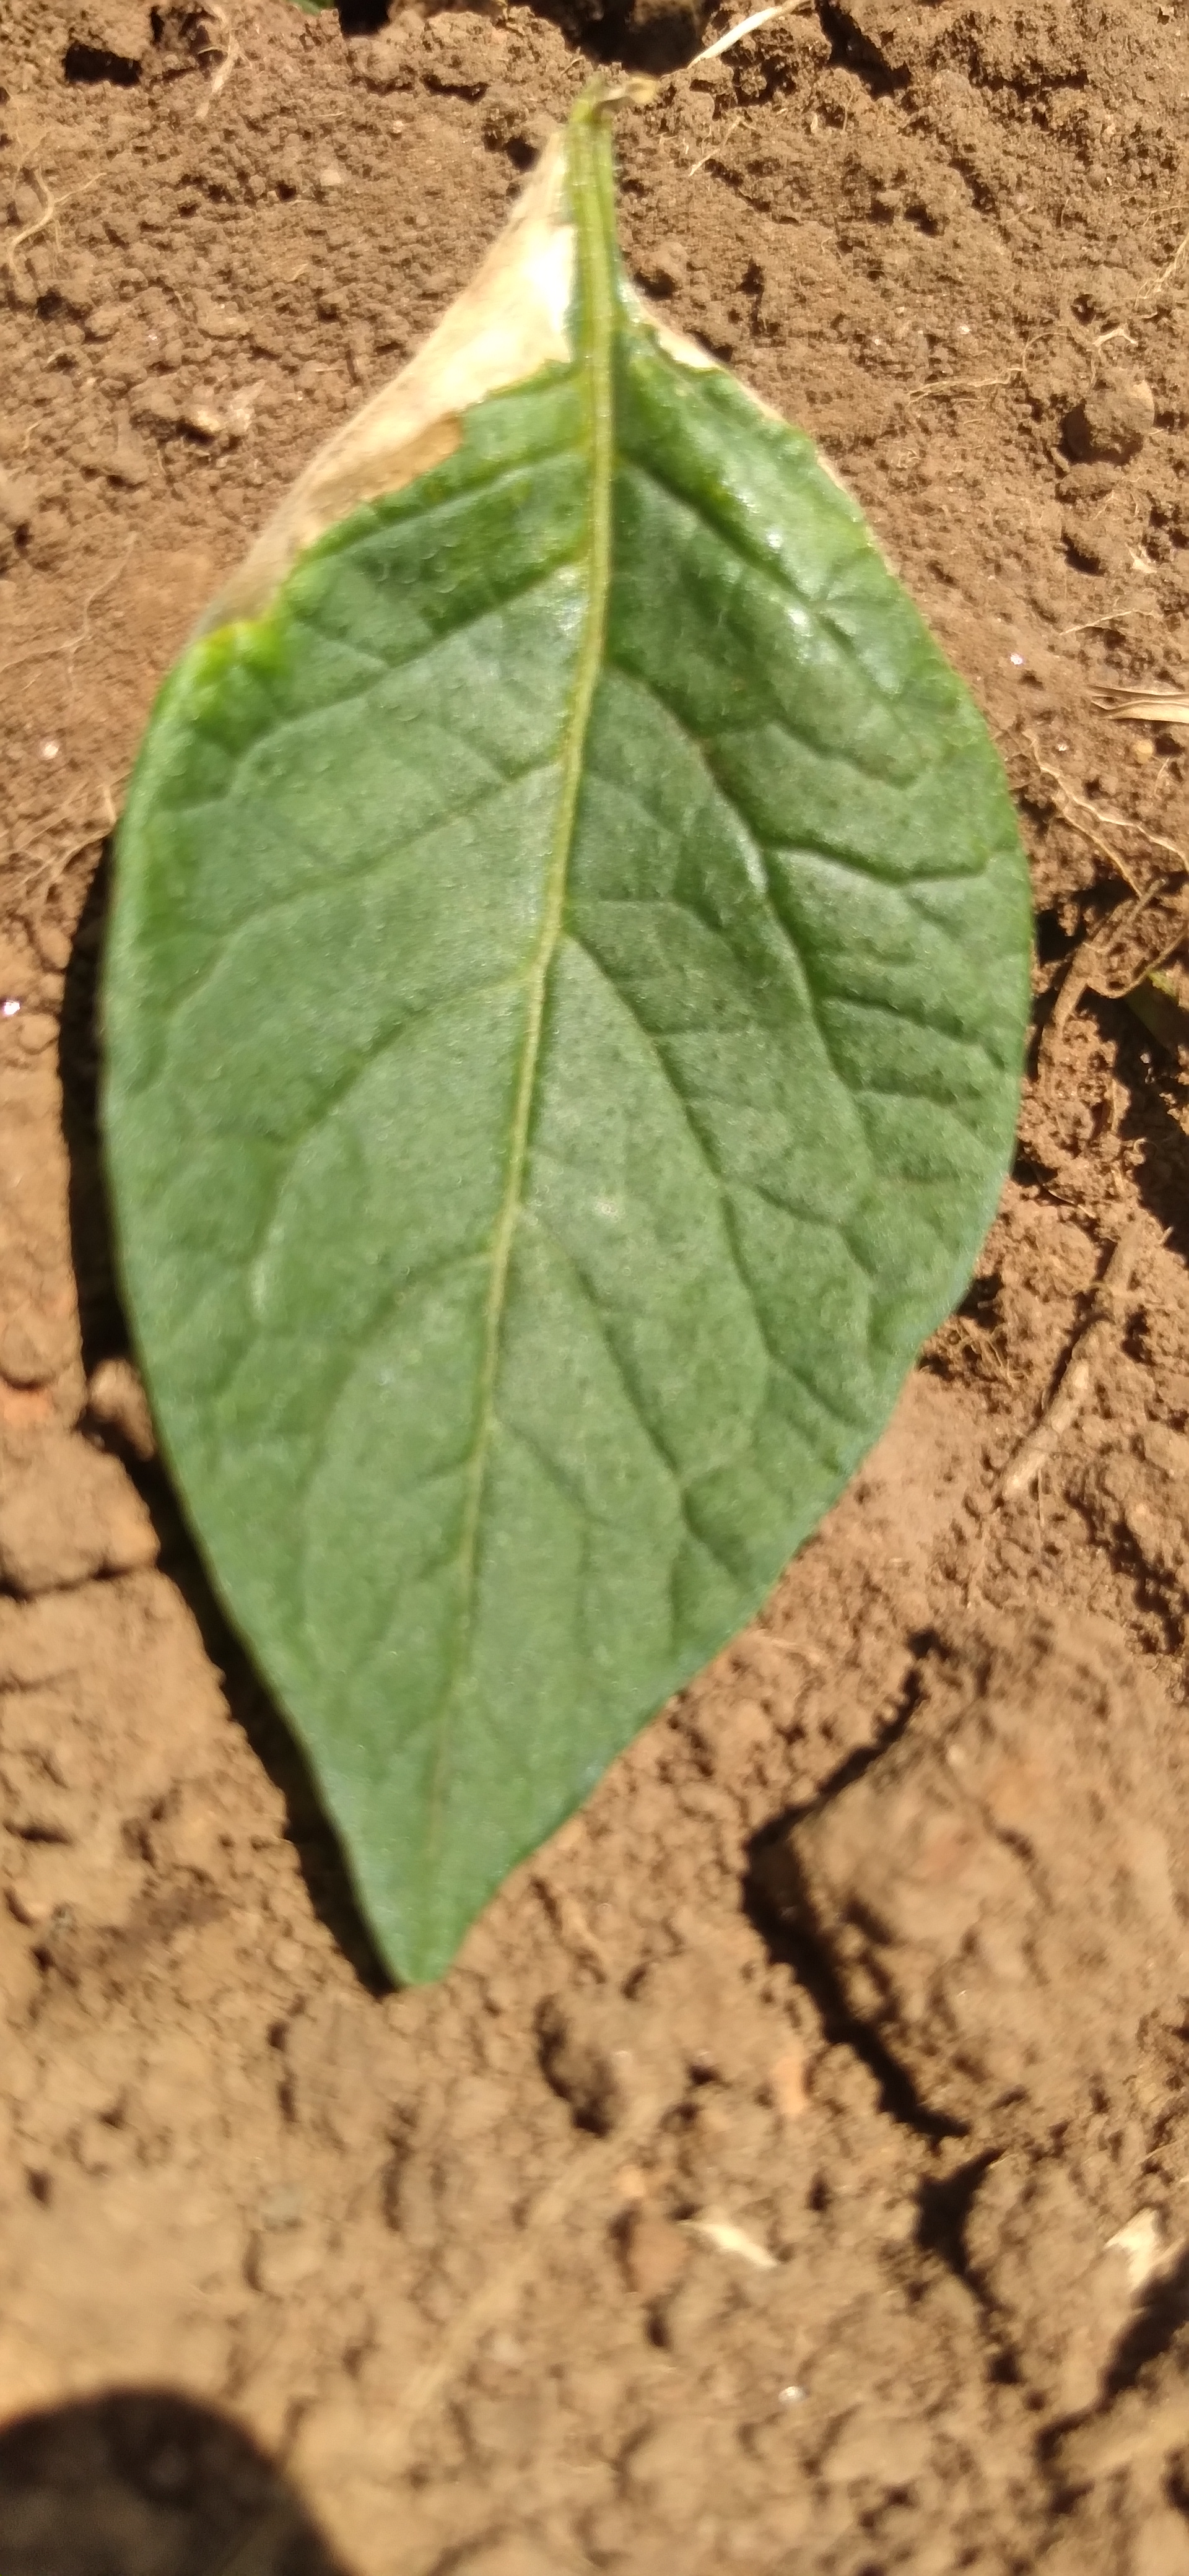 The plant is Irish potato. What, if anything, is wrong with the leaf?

early blight
